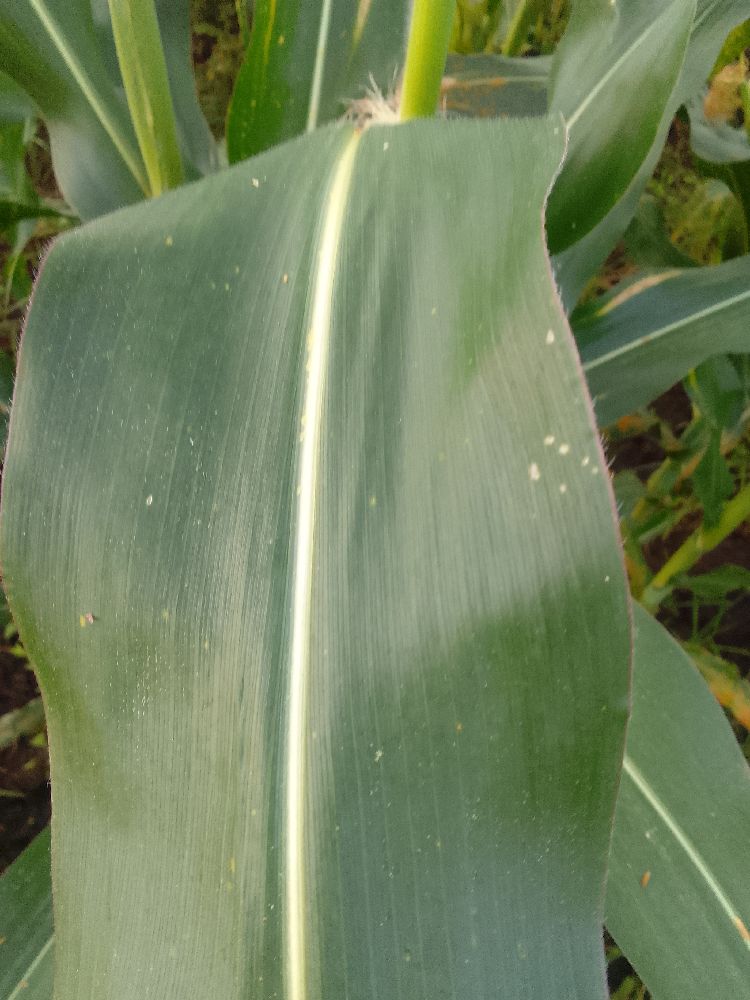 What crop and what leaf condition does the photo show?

maize, healthy
